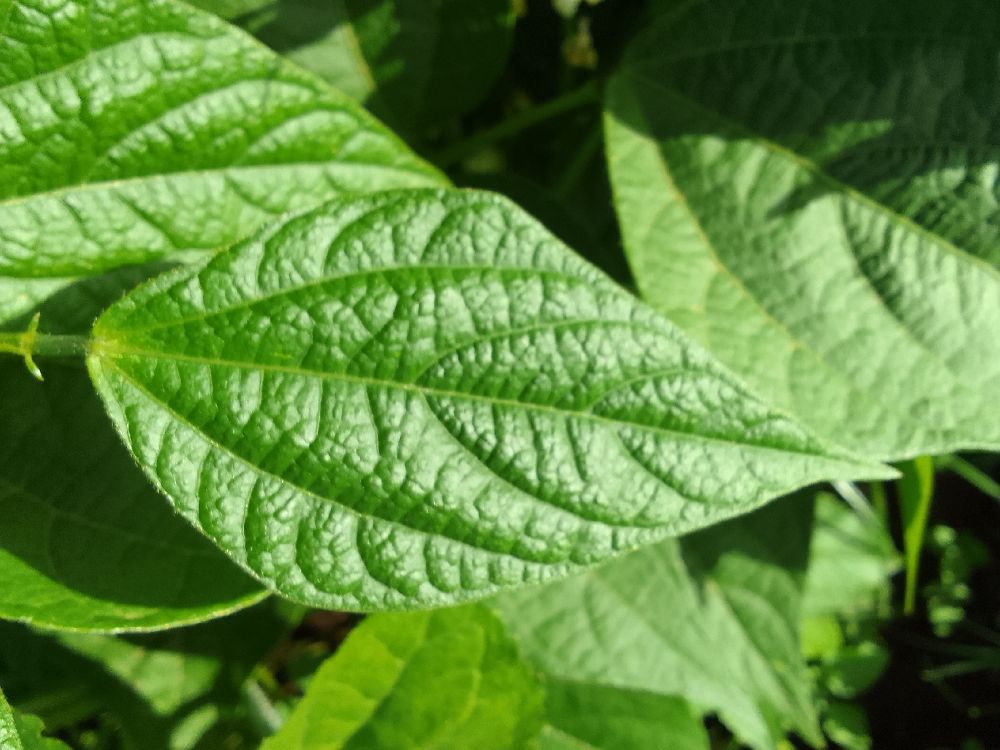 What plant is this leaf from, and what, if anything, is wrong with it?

common bean, healthy
